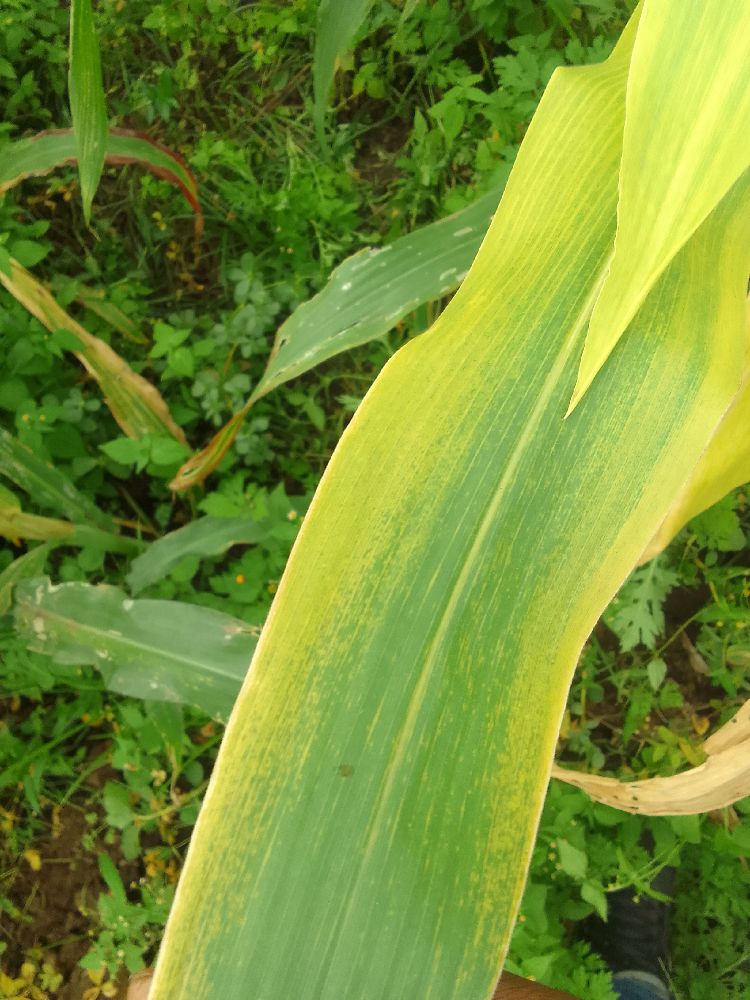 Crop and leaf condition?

maize, maize lethal necrosis
